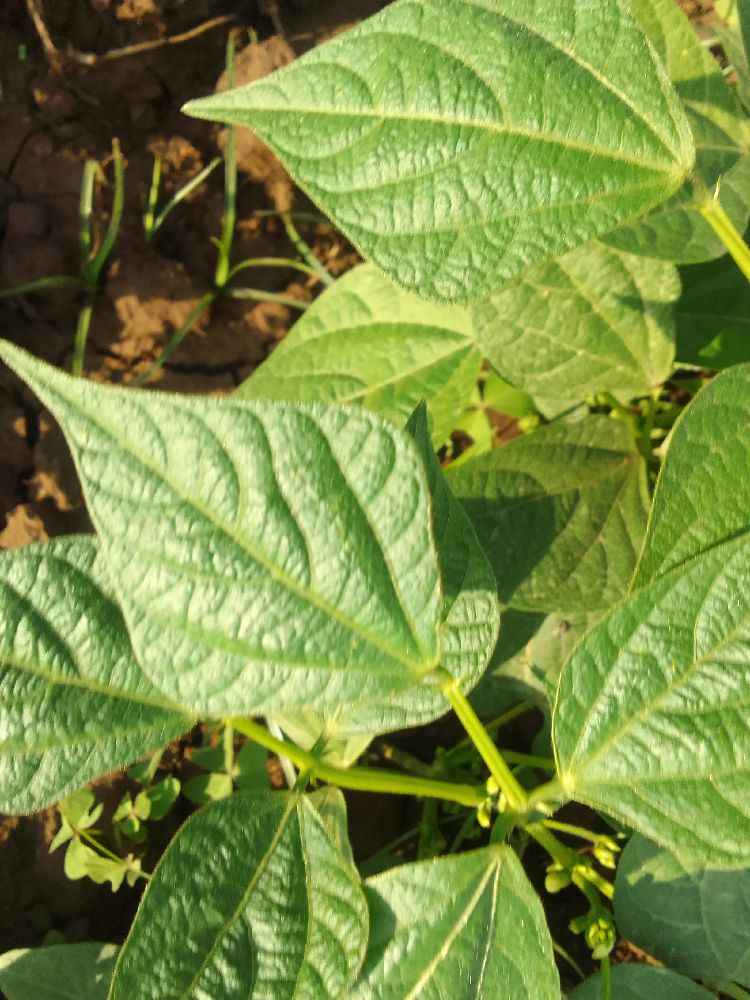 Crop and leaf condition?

common bean, healthy
